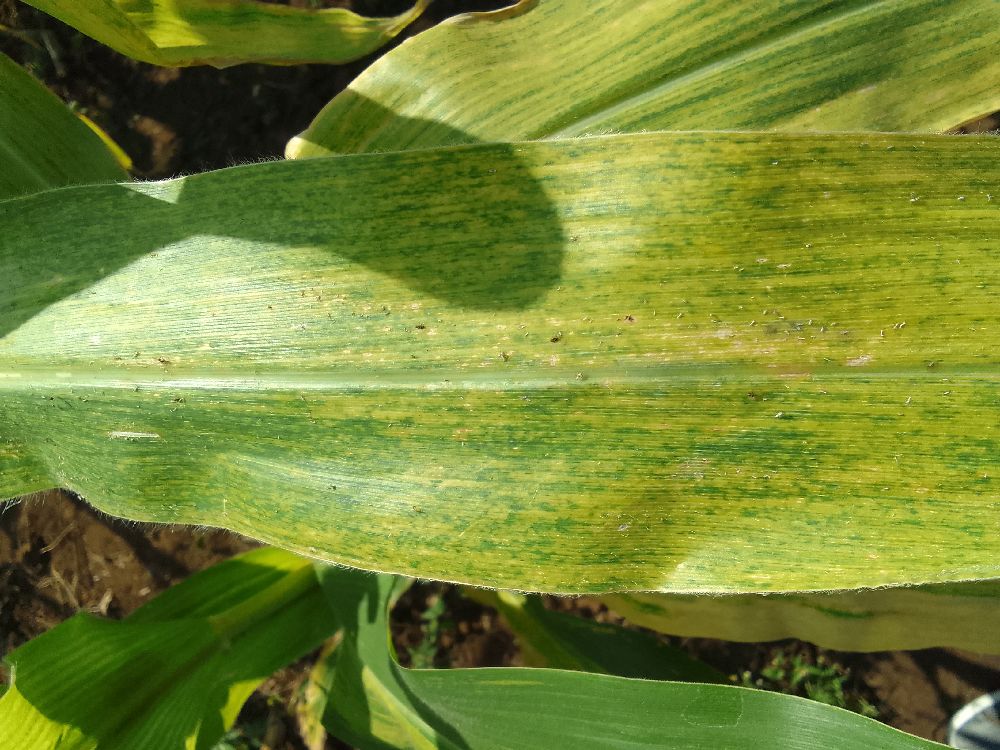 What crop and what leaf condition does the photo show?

maize, maize lethal necrosis
